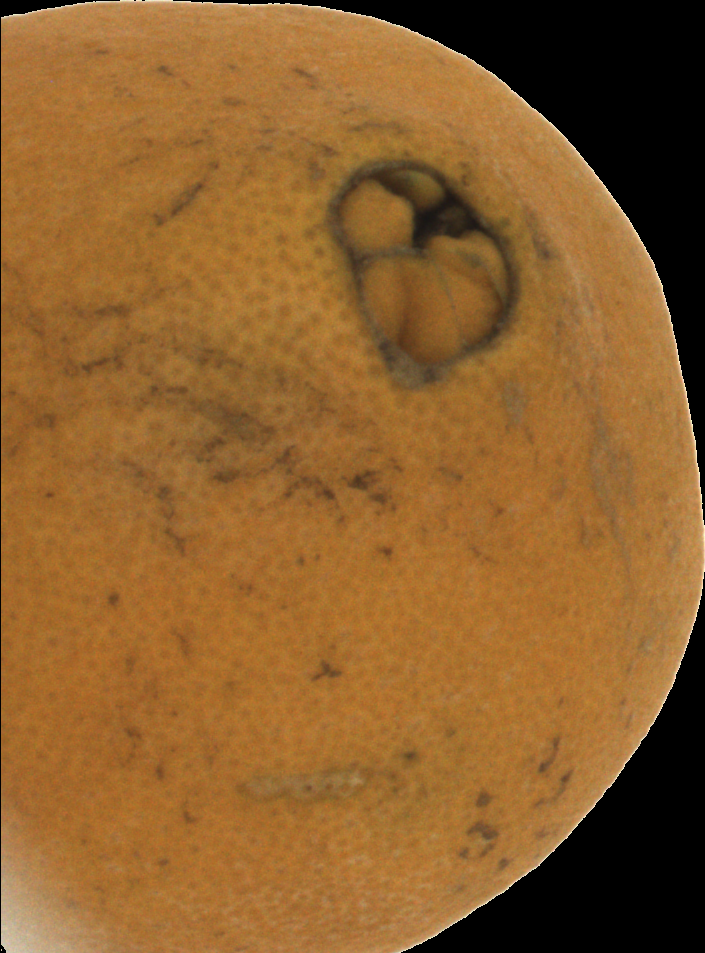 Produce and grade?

orange, bad
